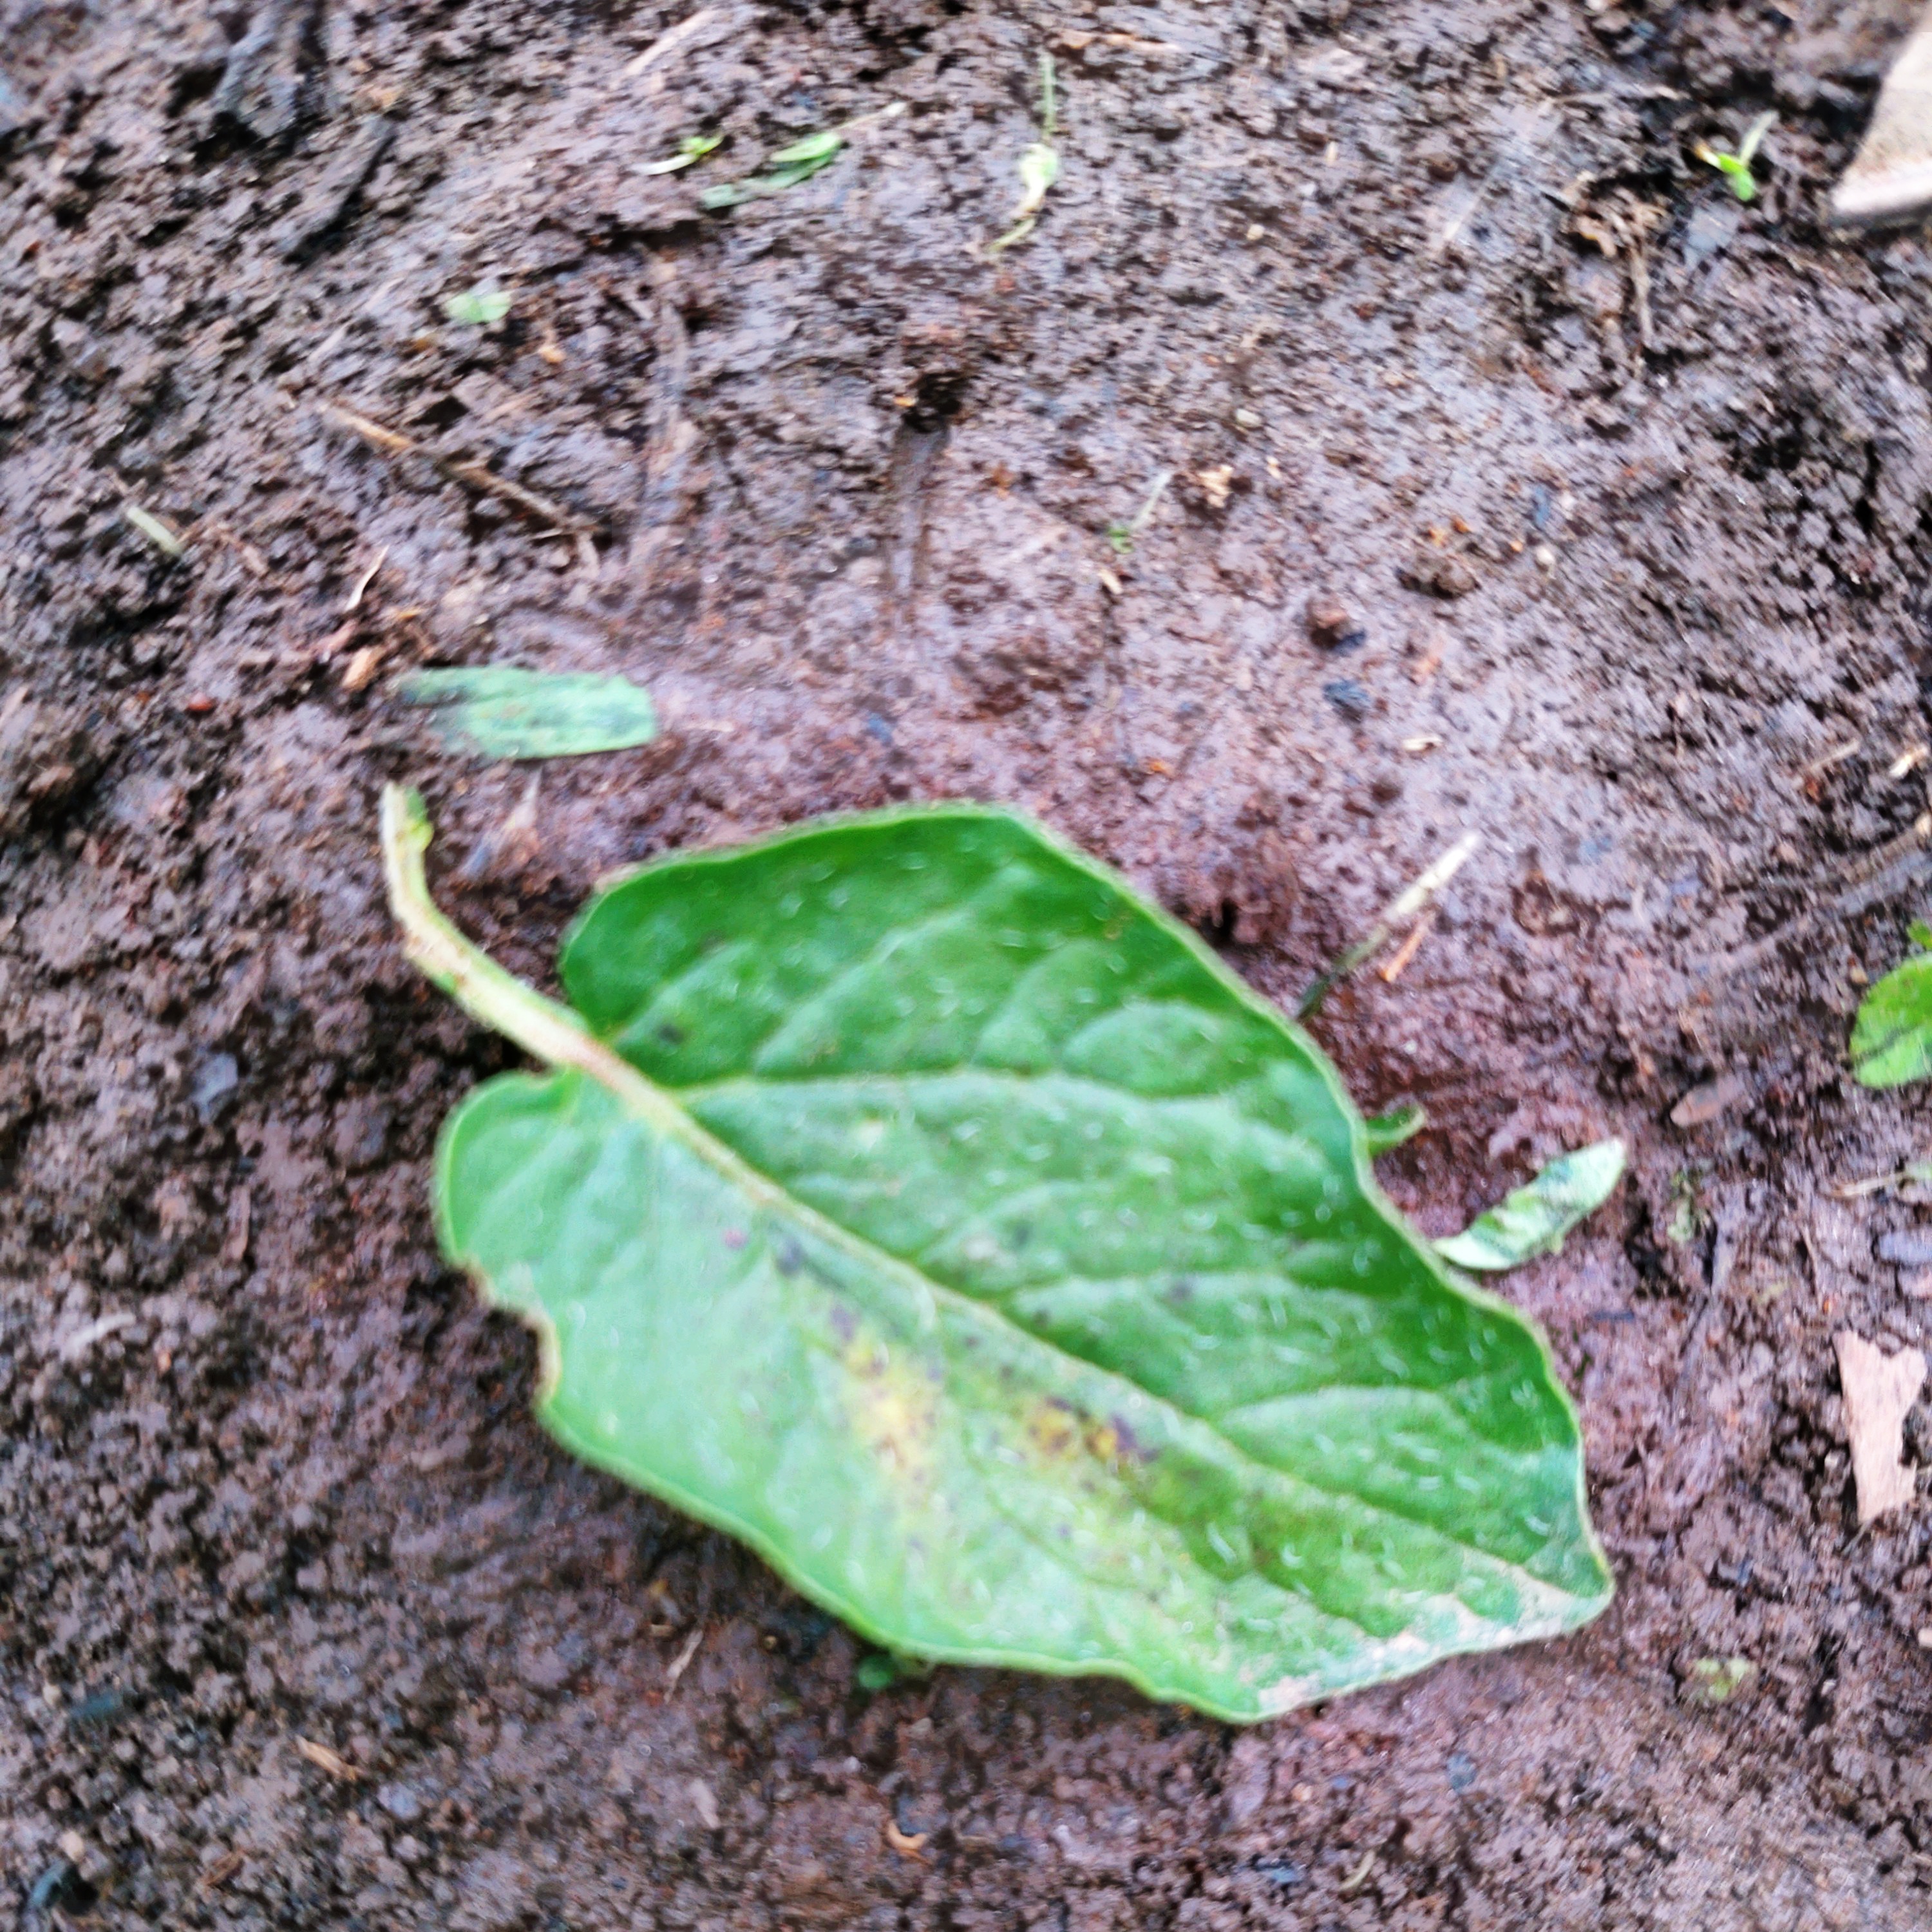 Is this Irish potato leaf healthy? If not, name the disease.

late blight
